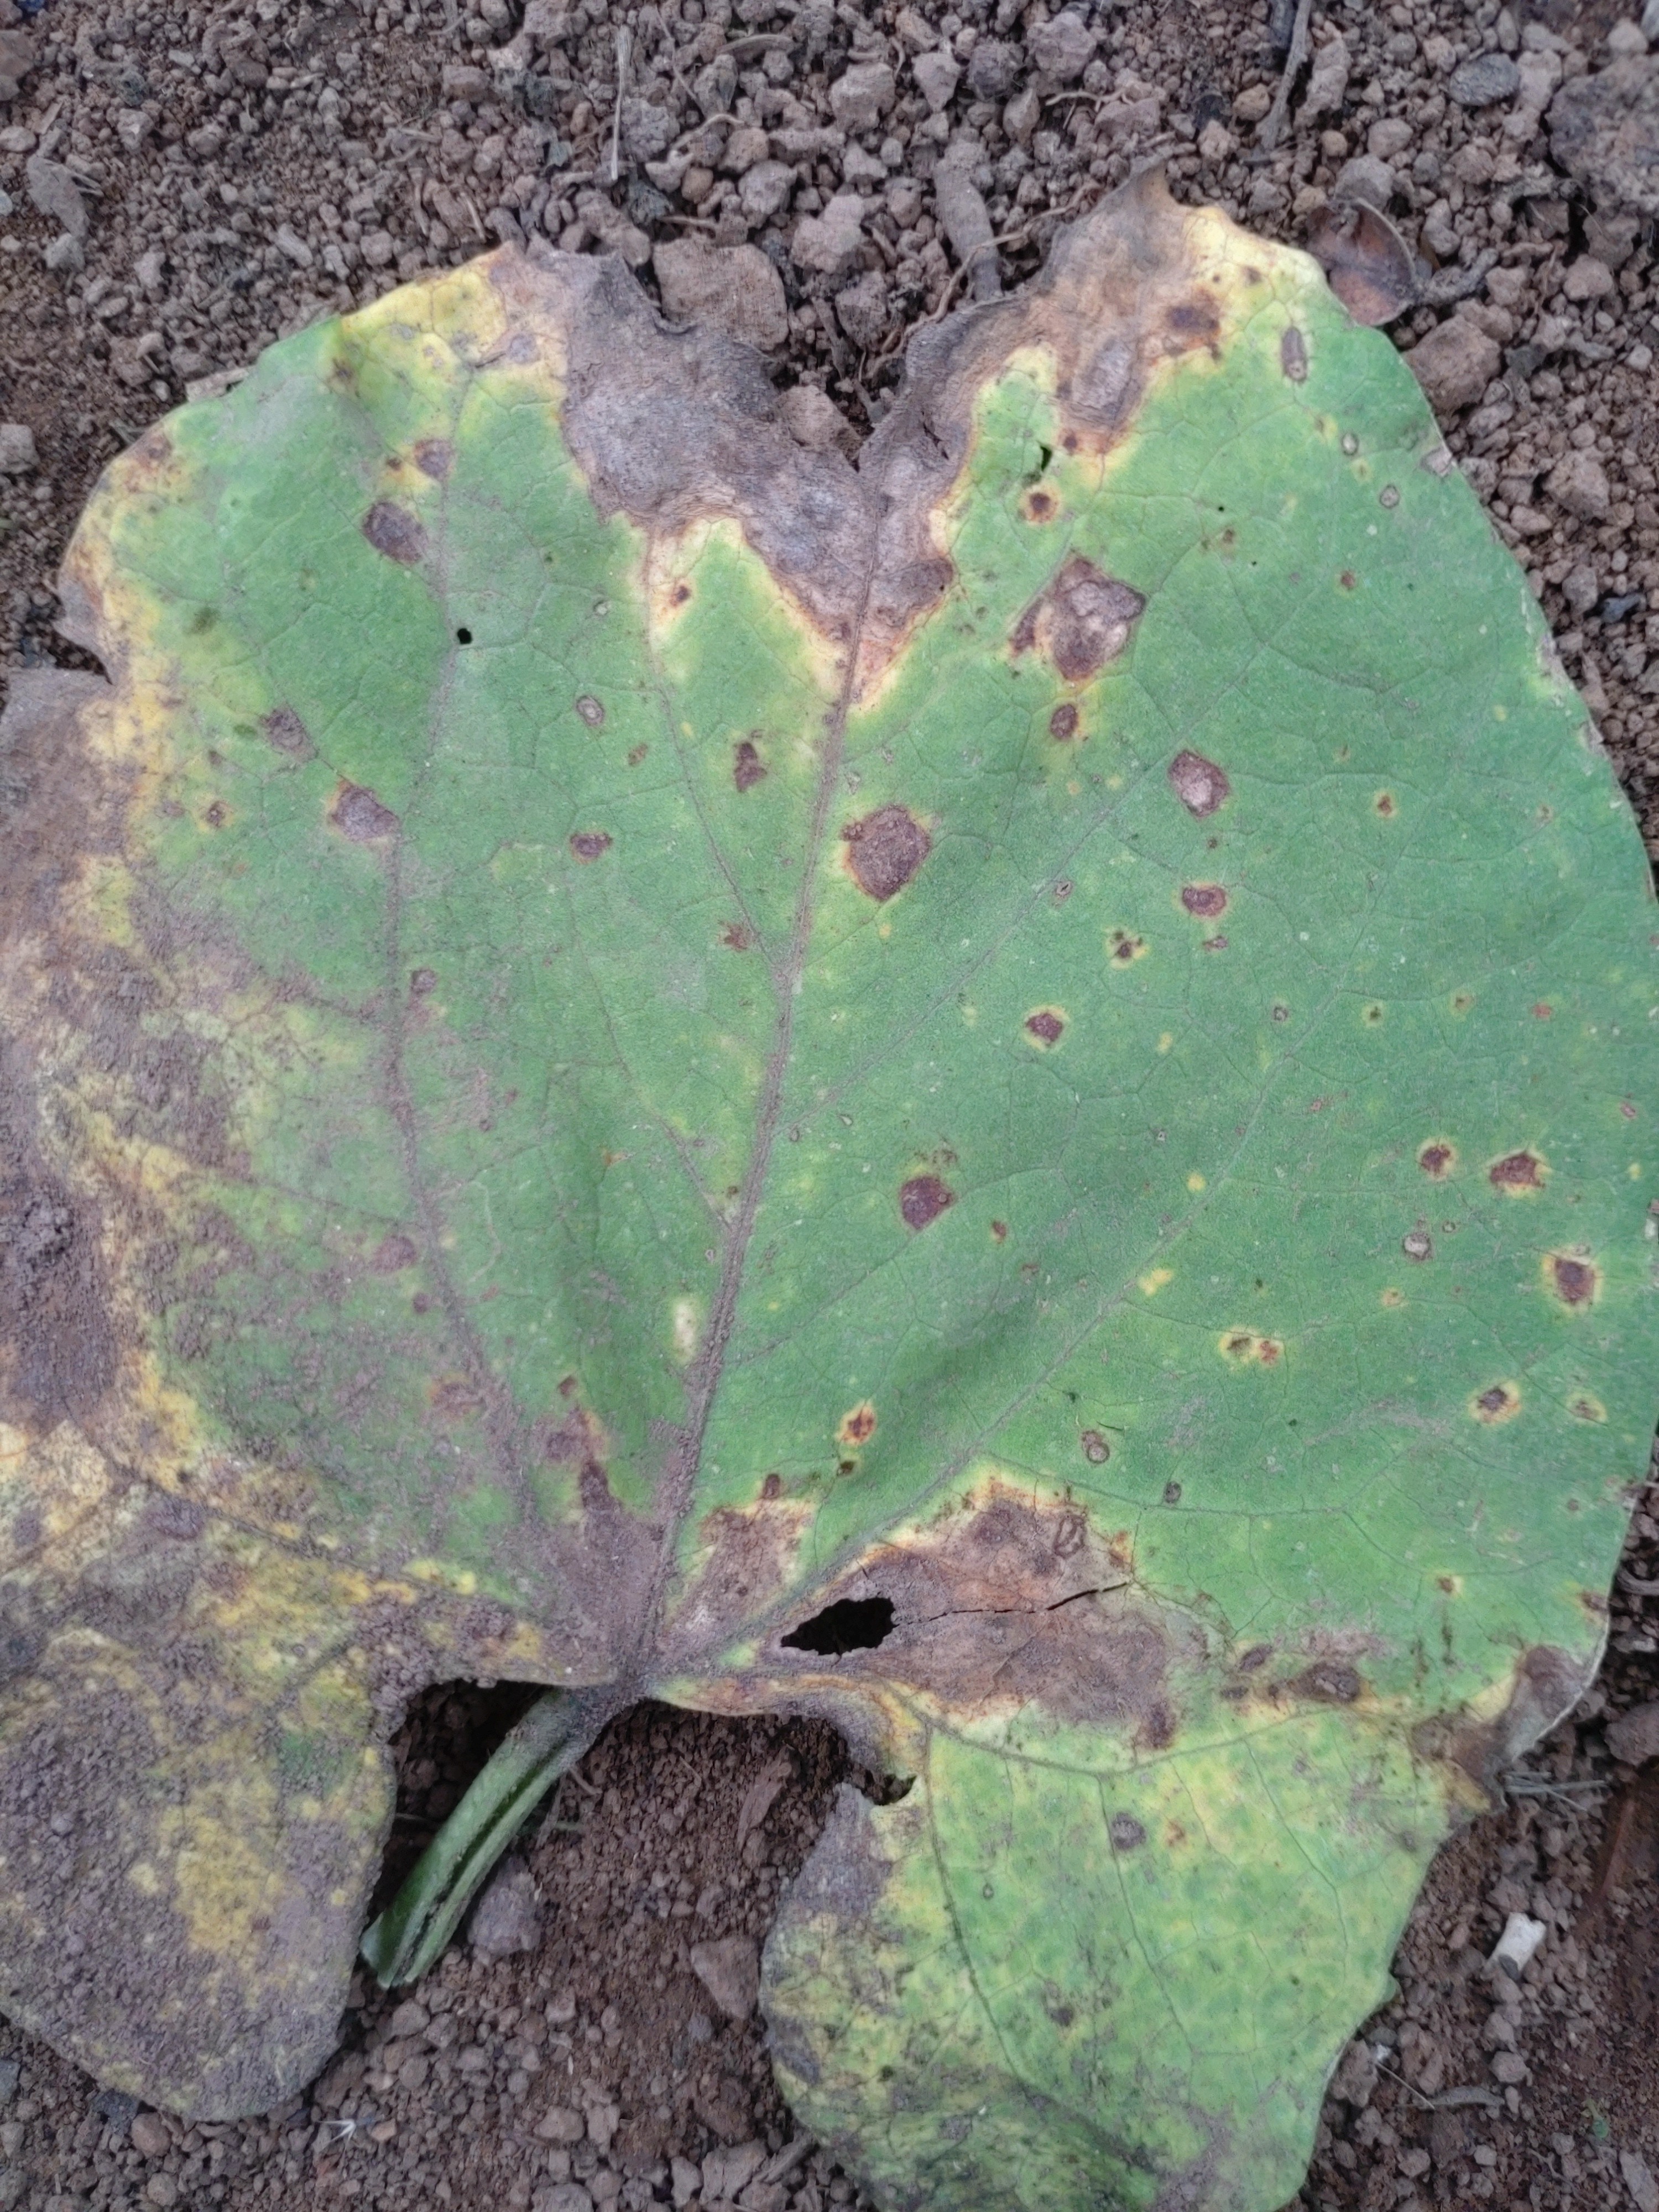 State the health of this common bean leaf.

anthracnose
